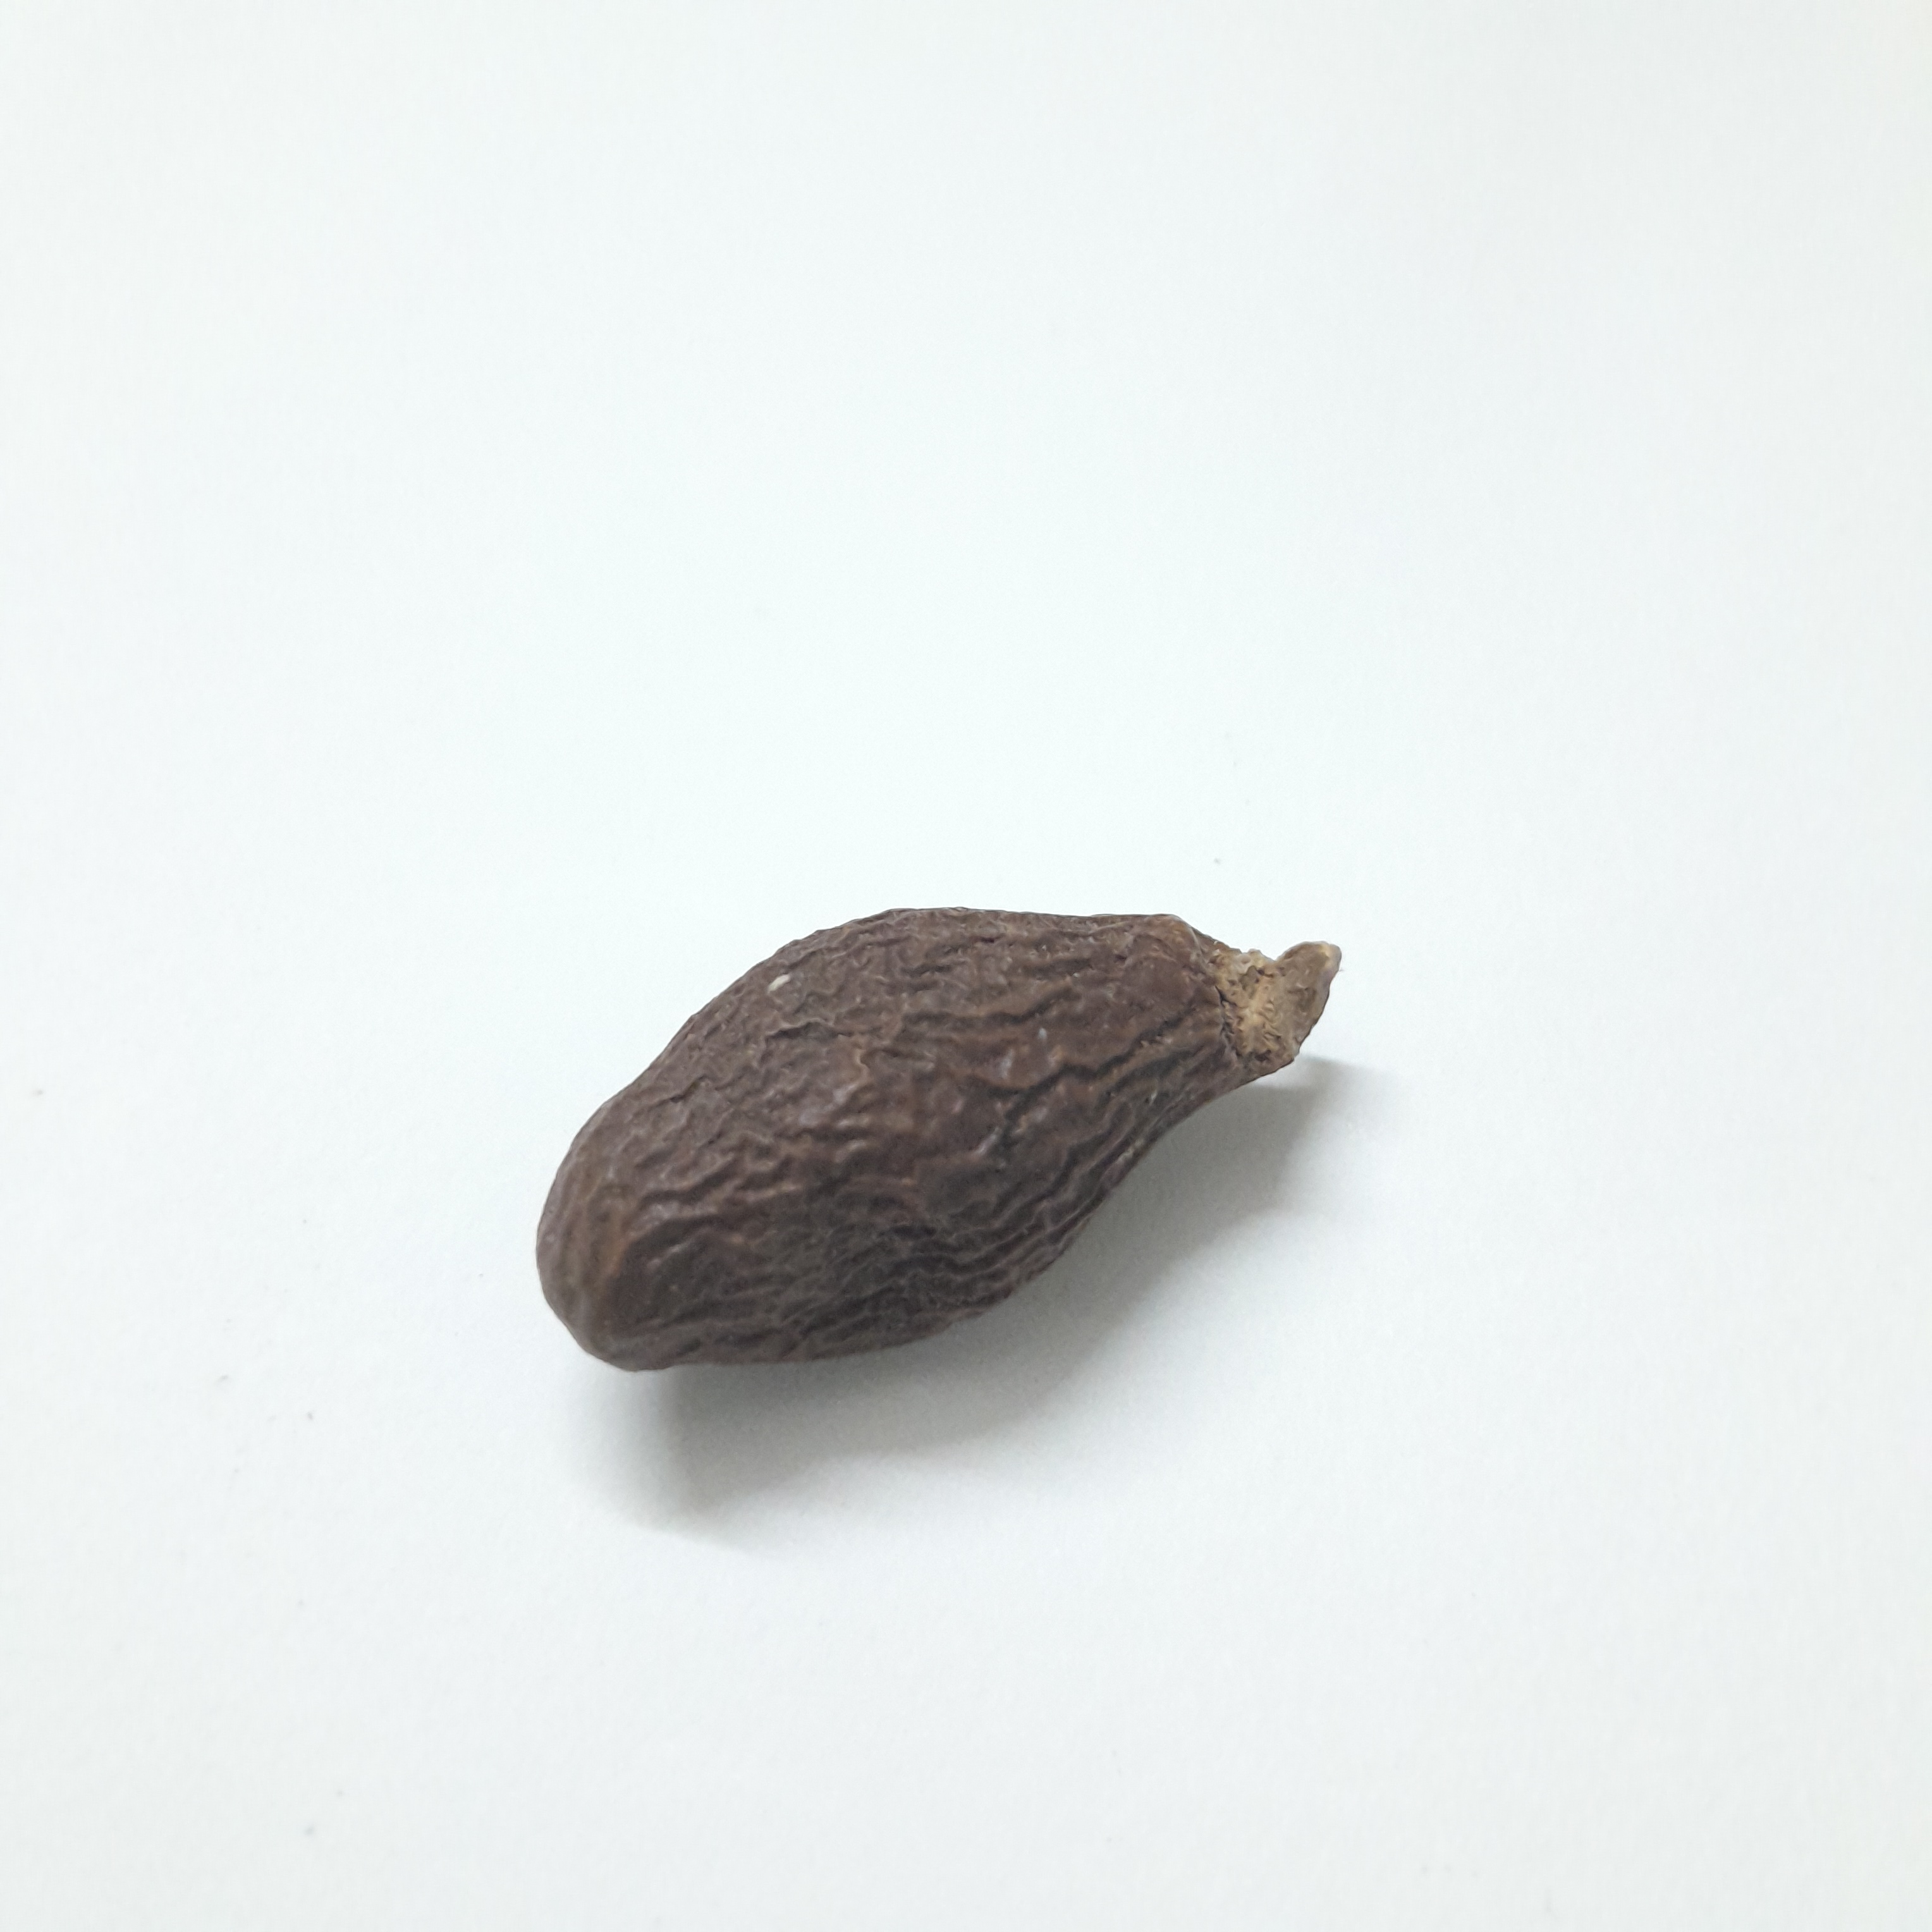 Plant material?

niranjanphal
